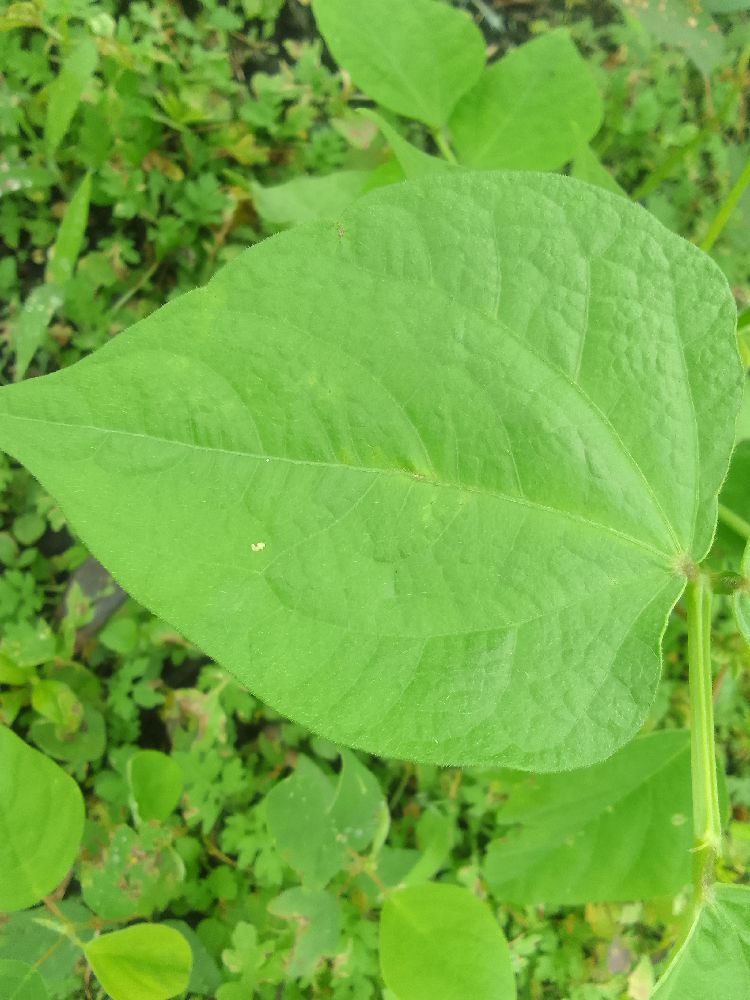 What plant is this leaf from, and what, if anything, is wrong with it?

common bean, healthy
